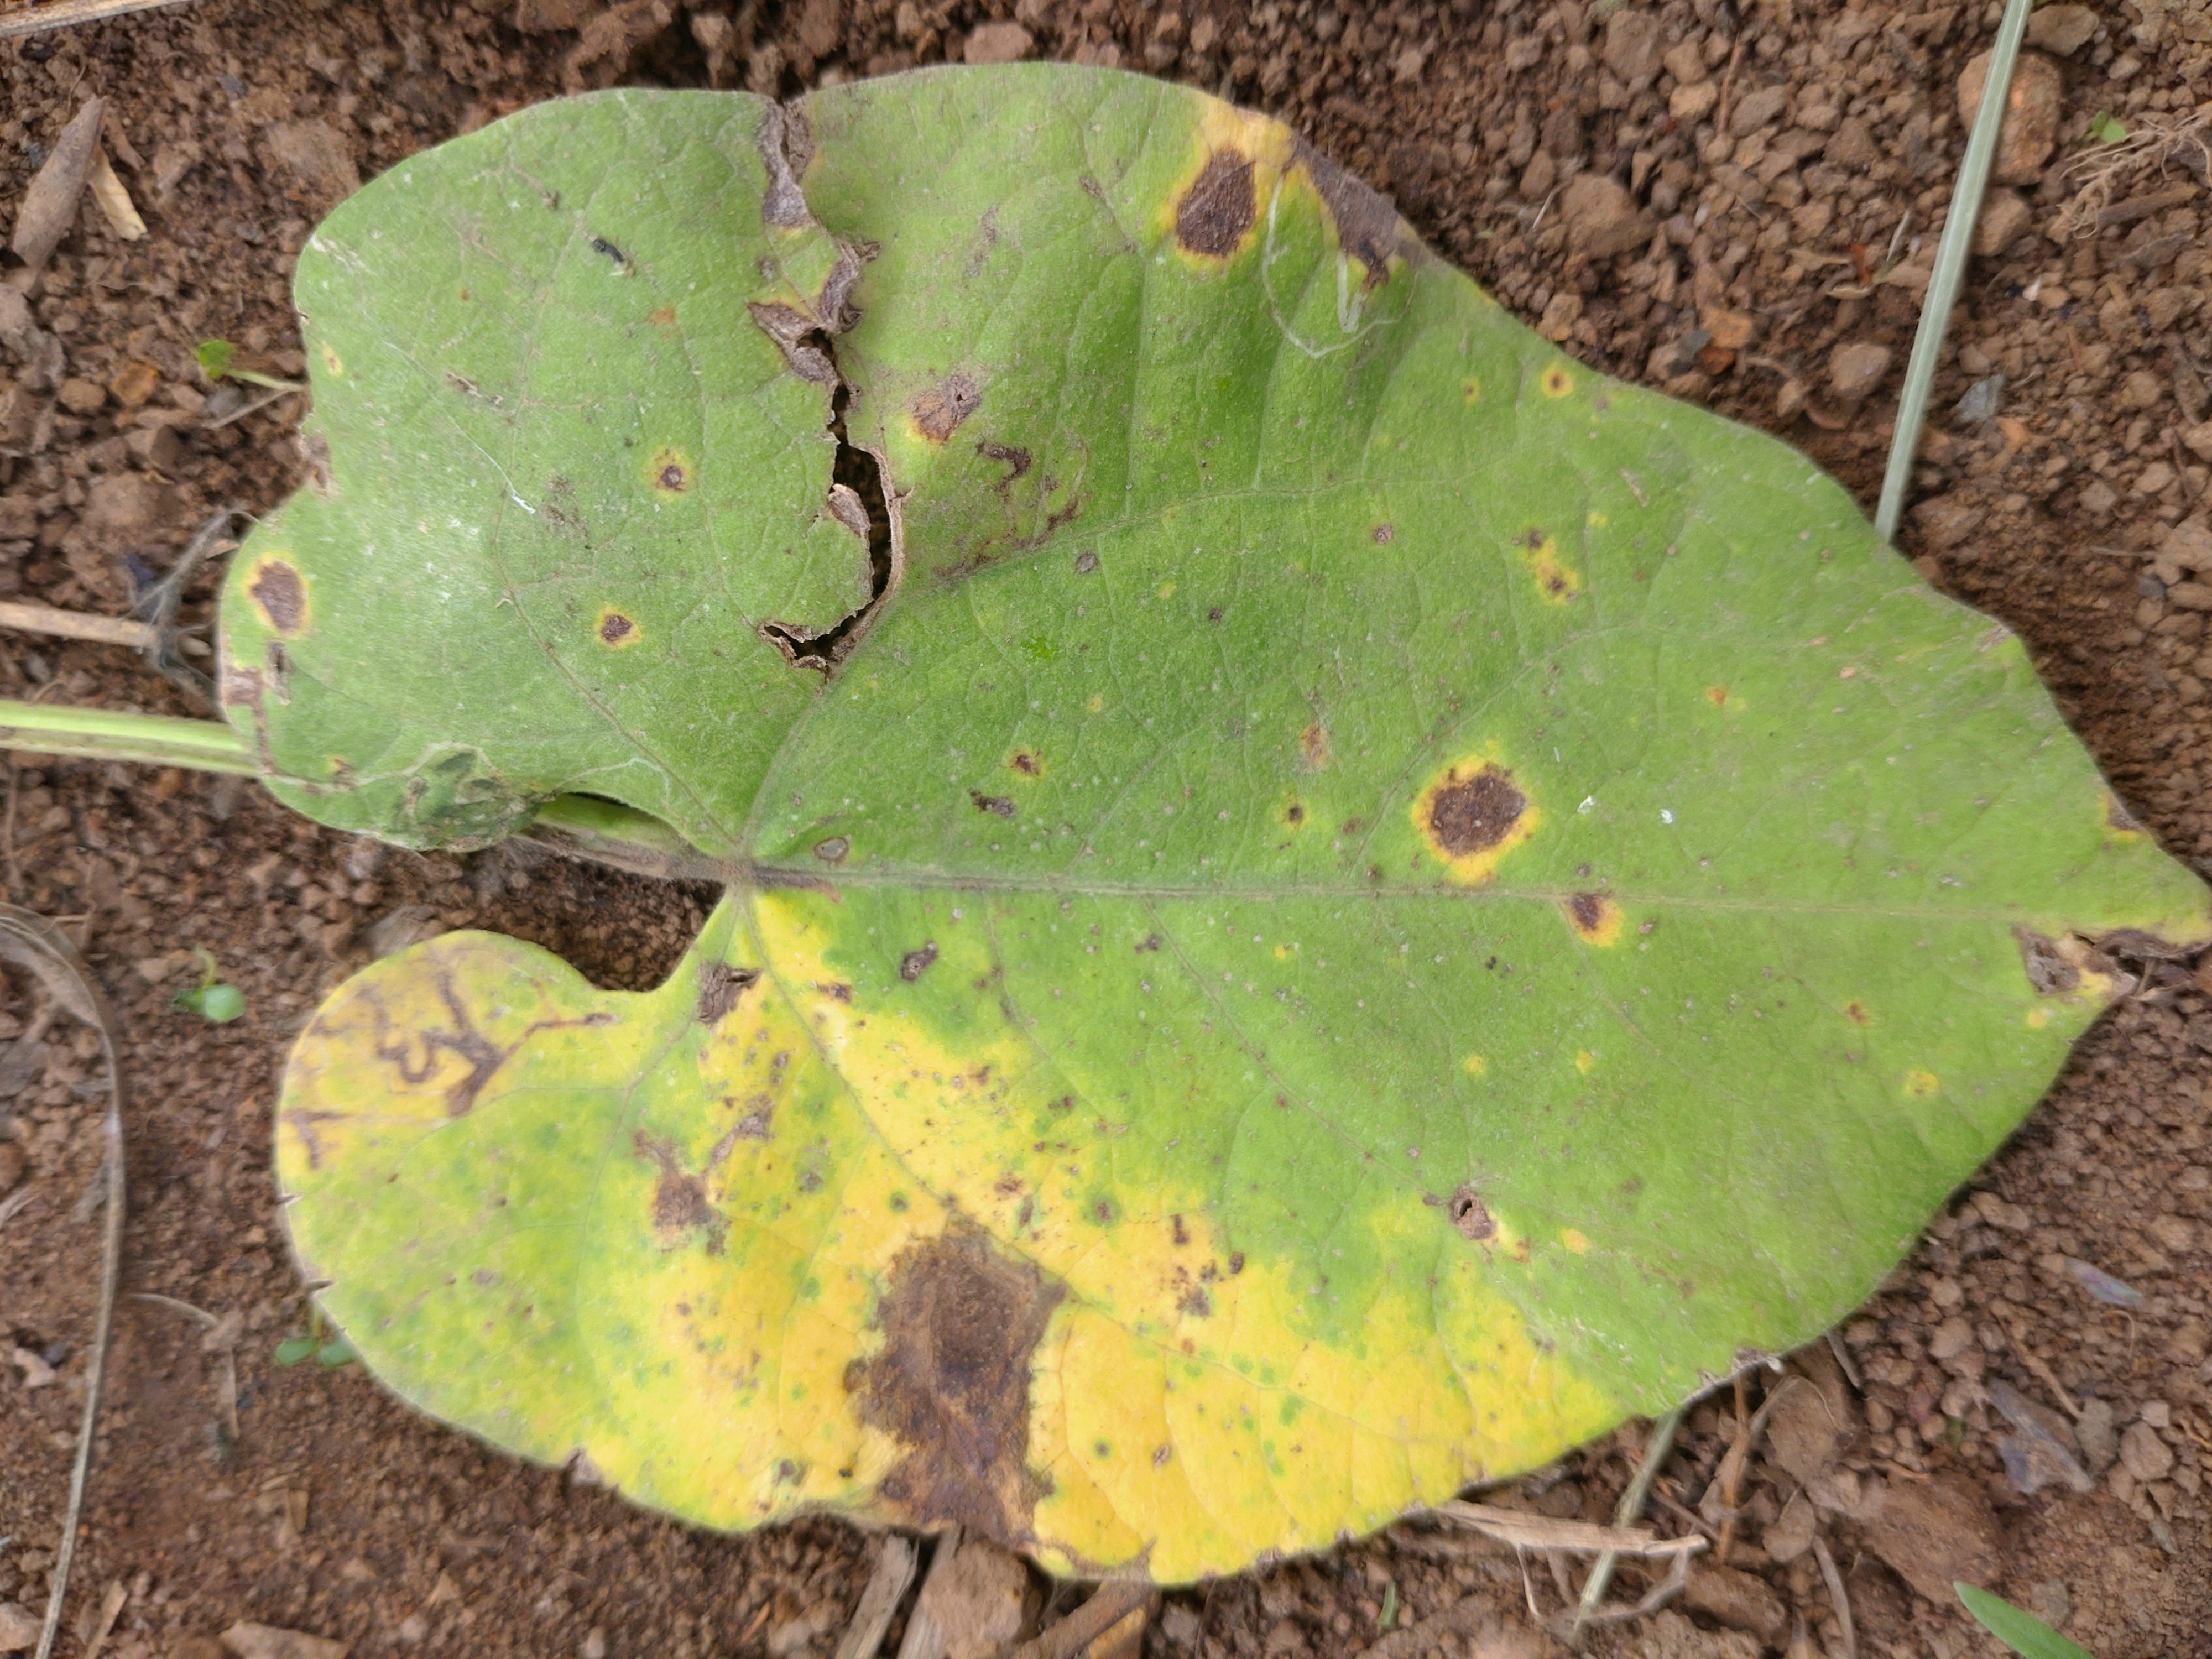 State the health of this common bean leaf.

rust
